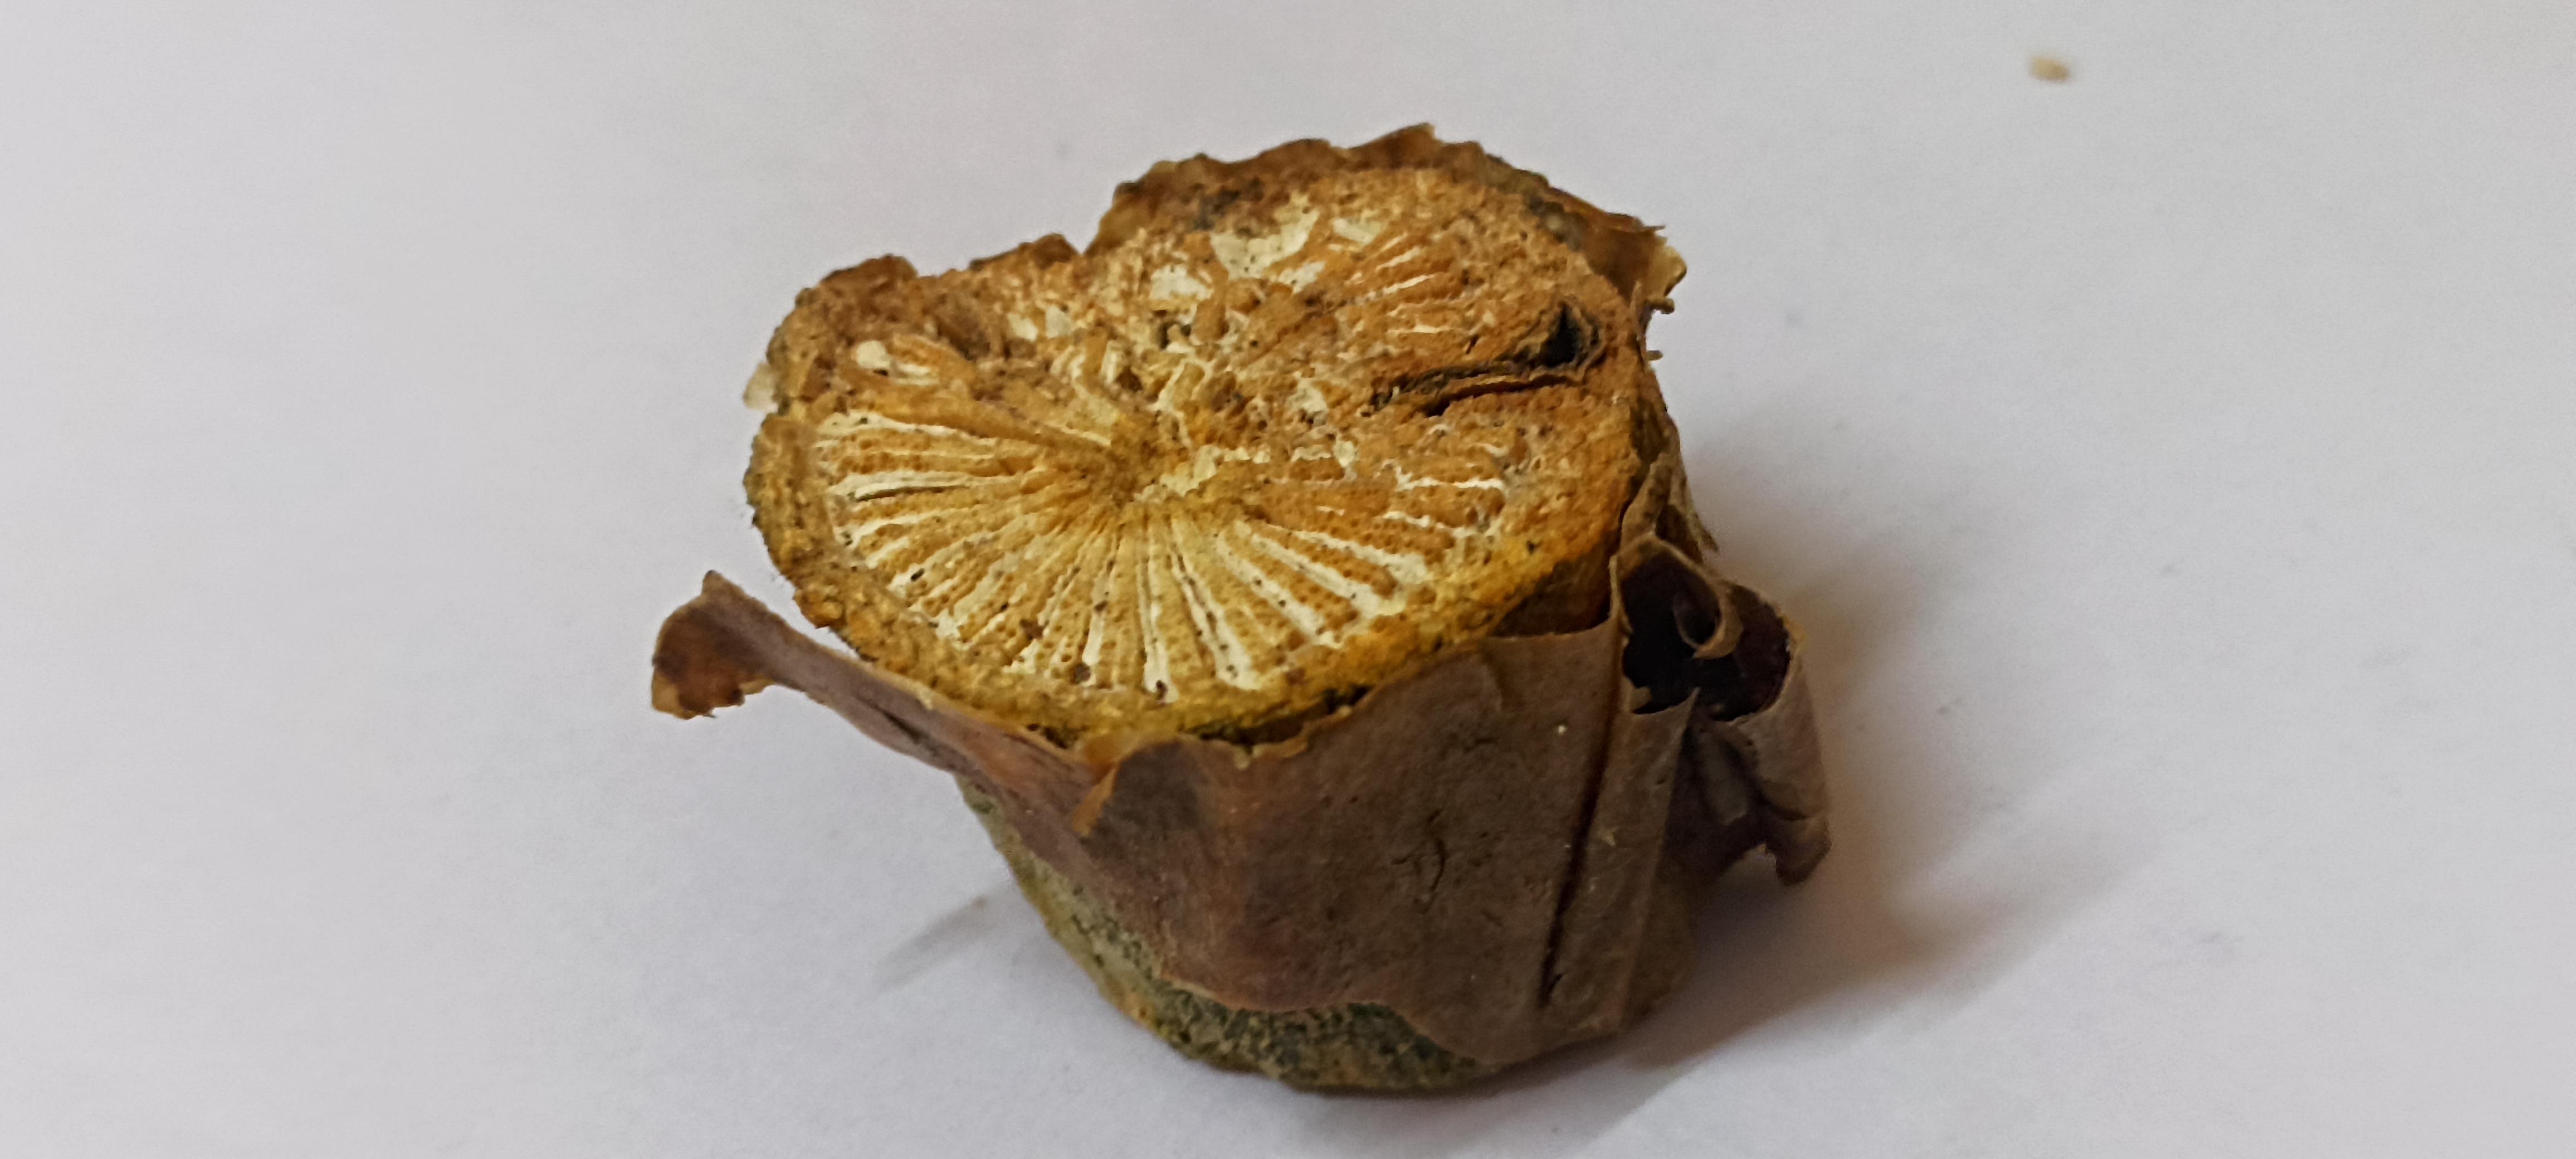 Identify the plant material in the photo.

gulvel
